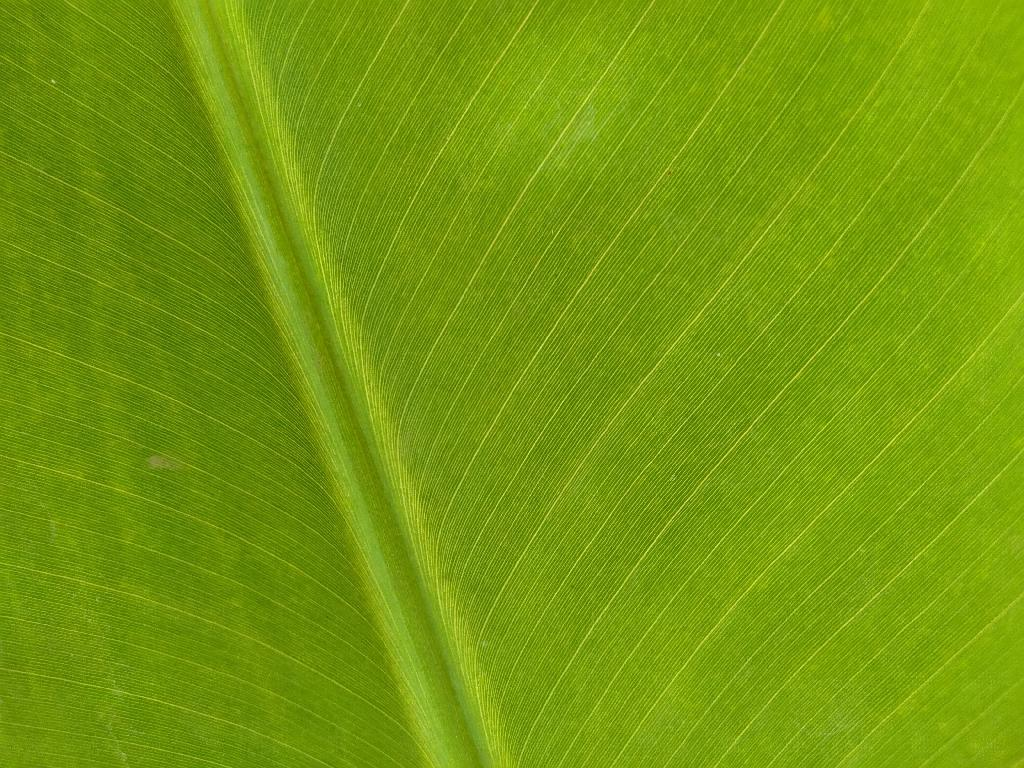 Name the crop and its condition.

banana, healthy
